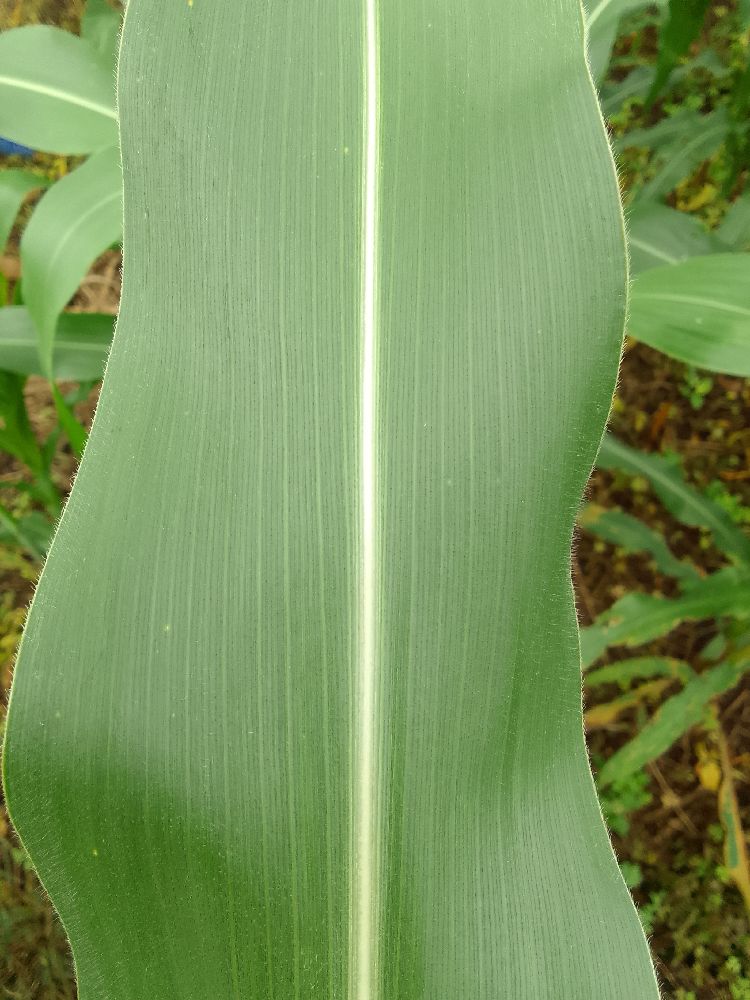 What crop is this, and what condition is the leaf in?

maize, healthy
